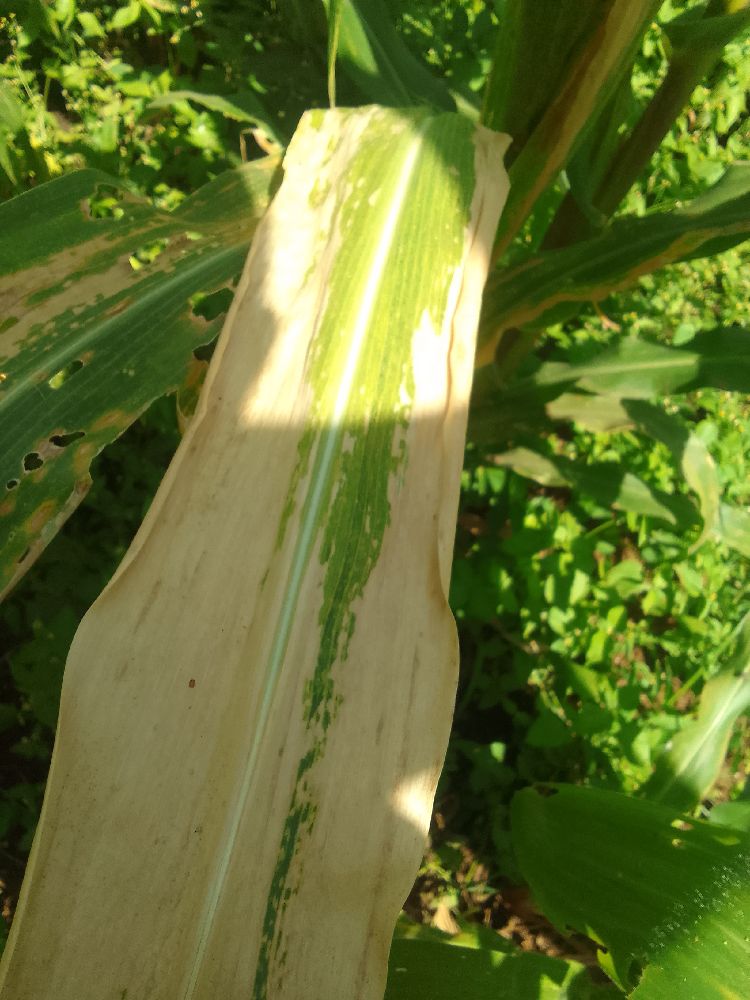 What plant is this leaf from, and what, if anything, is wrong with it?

maize, maize lethal necrosis
